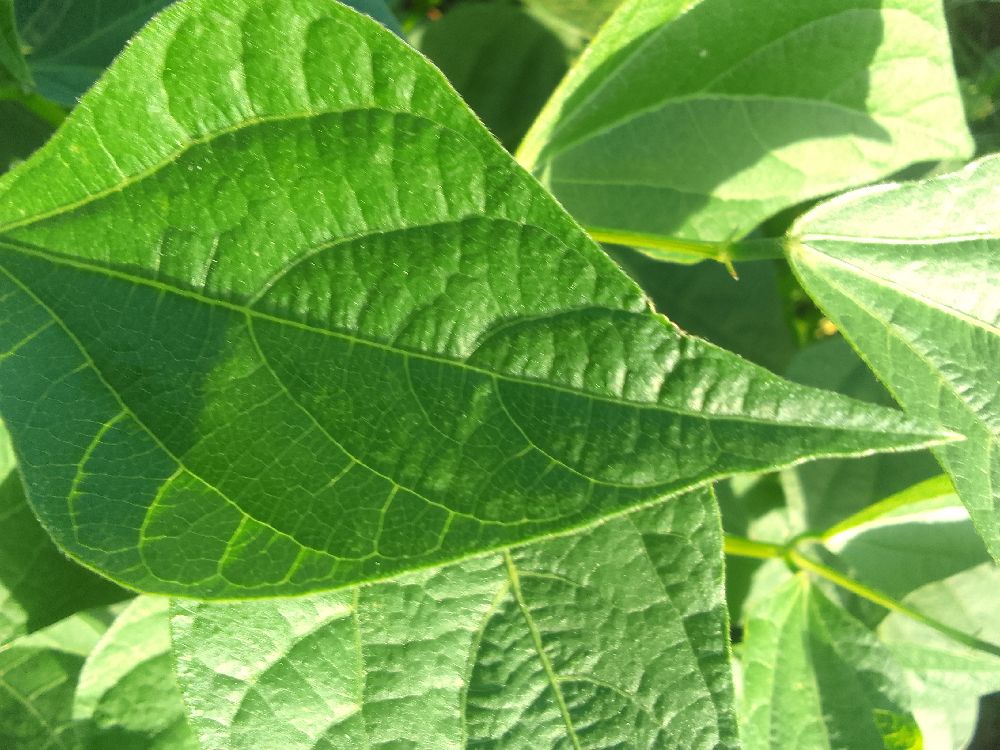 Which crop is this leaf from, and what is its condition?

common bean, healthy
